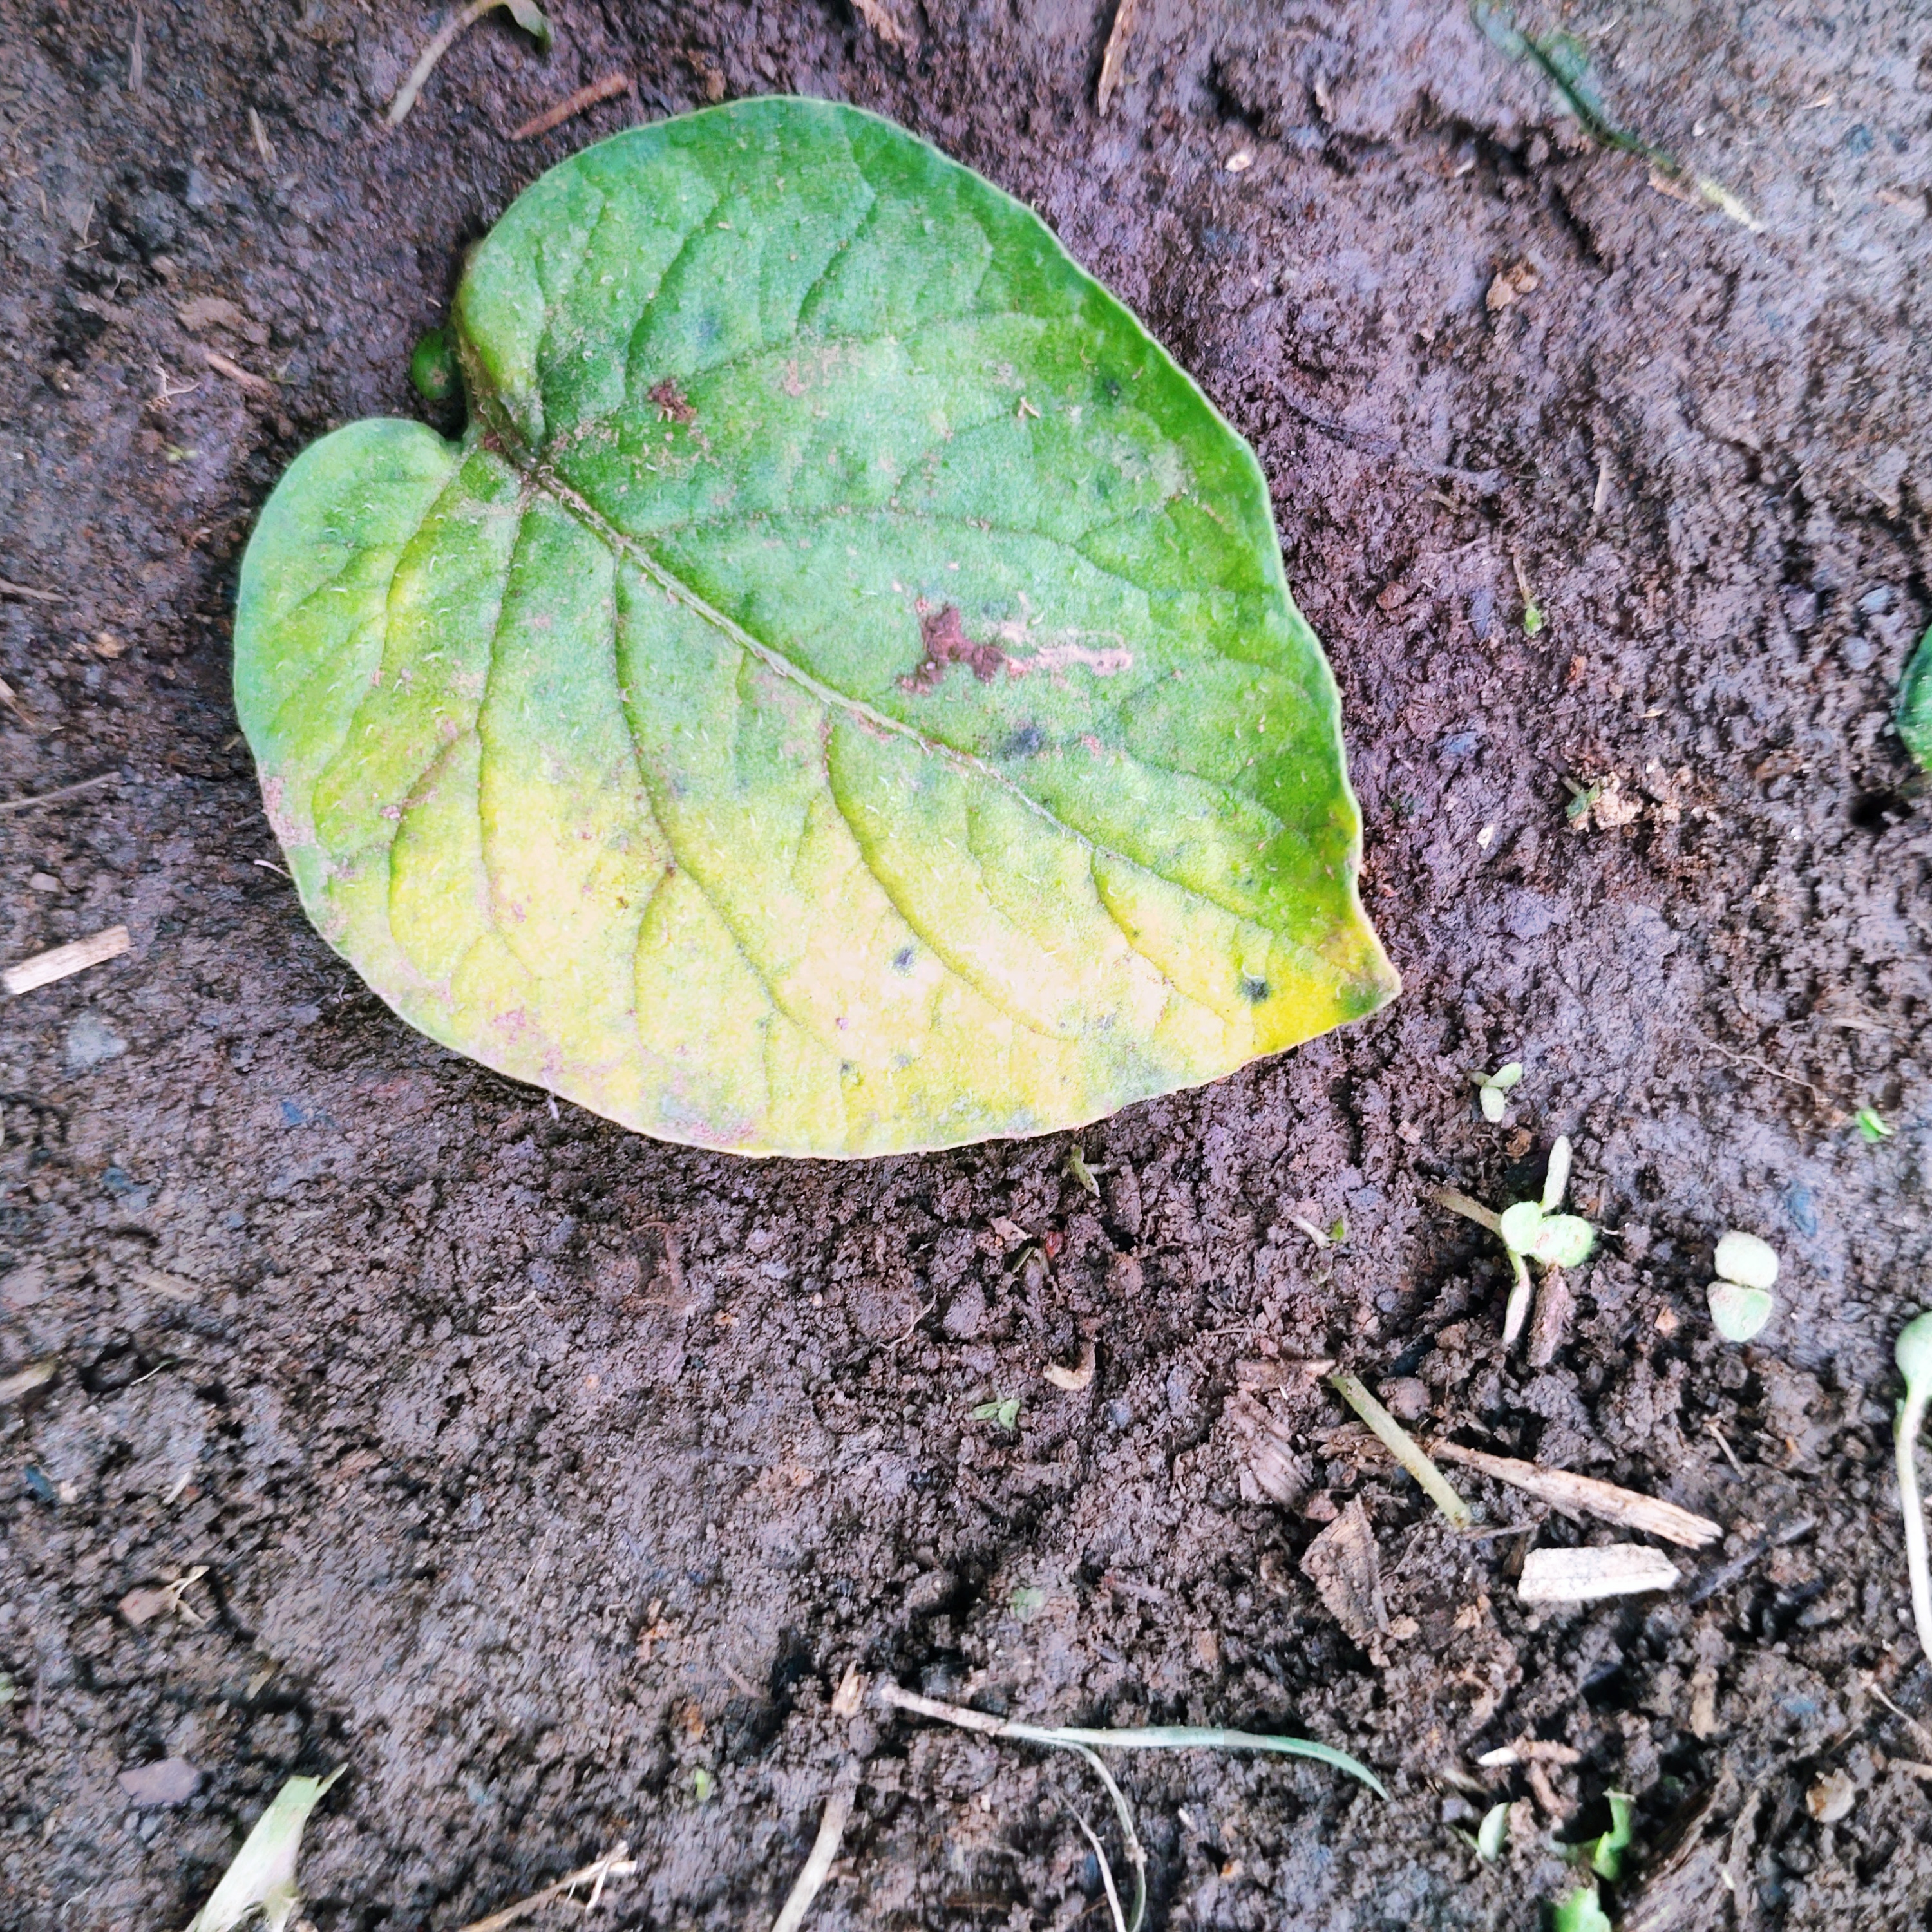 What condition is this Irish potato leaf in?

late blight
